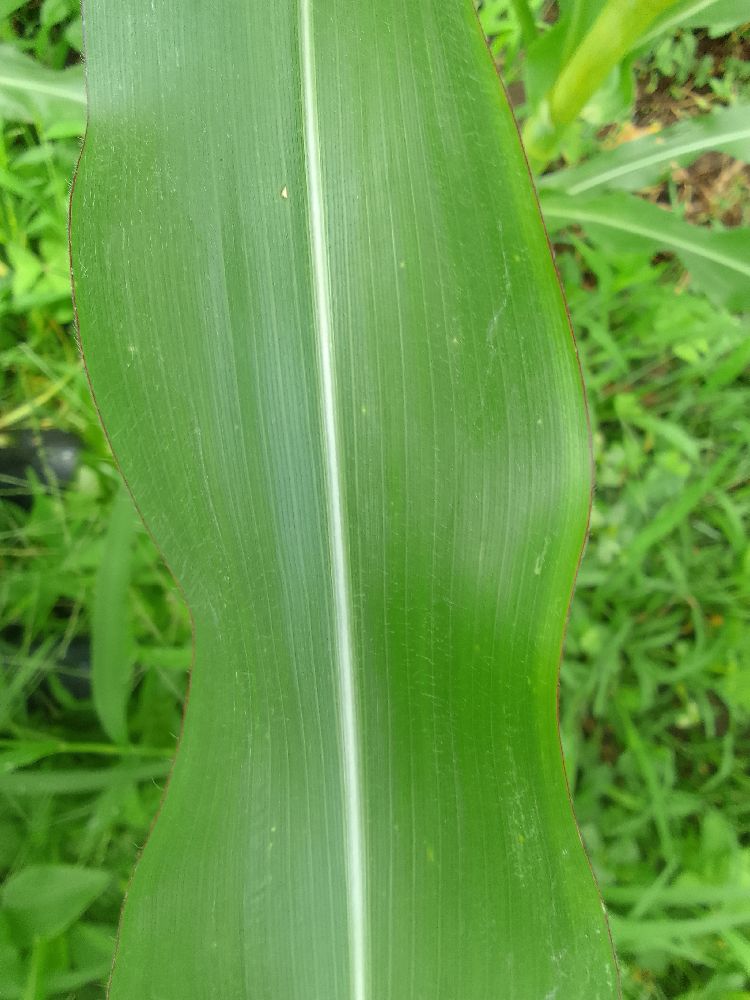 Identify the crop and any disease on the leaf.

maize, healthy
